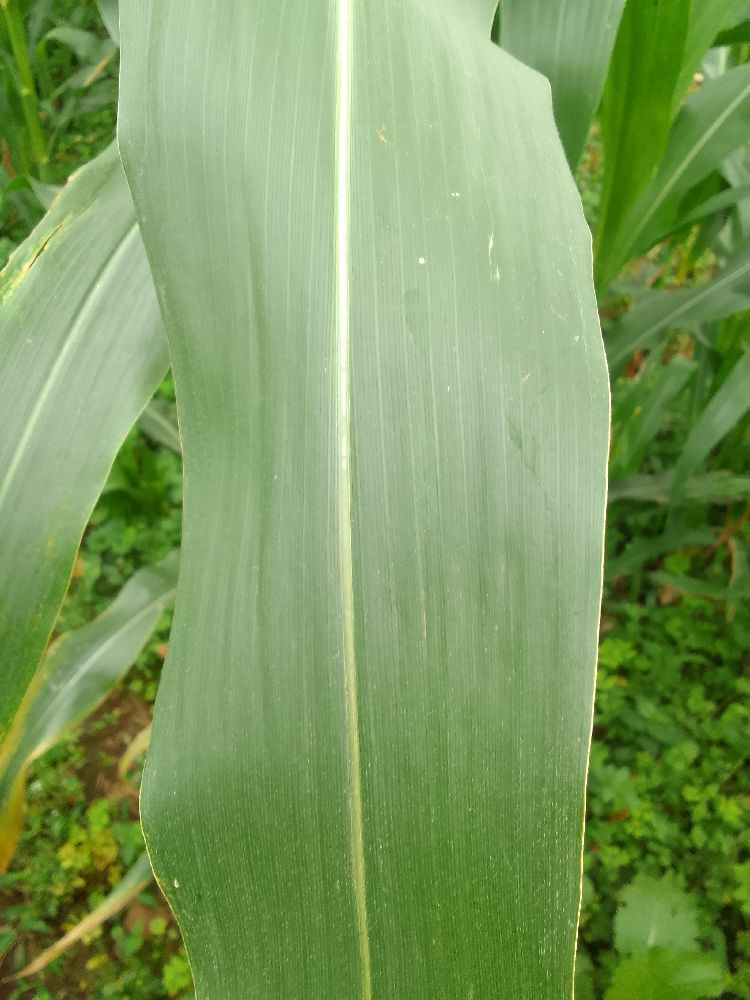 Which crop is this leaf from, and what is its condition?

maize, healthy
